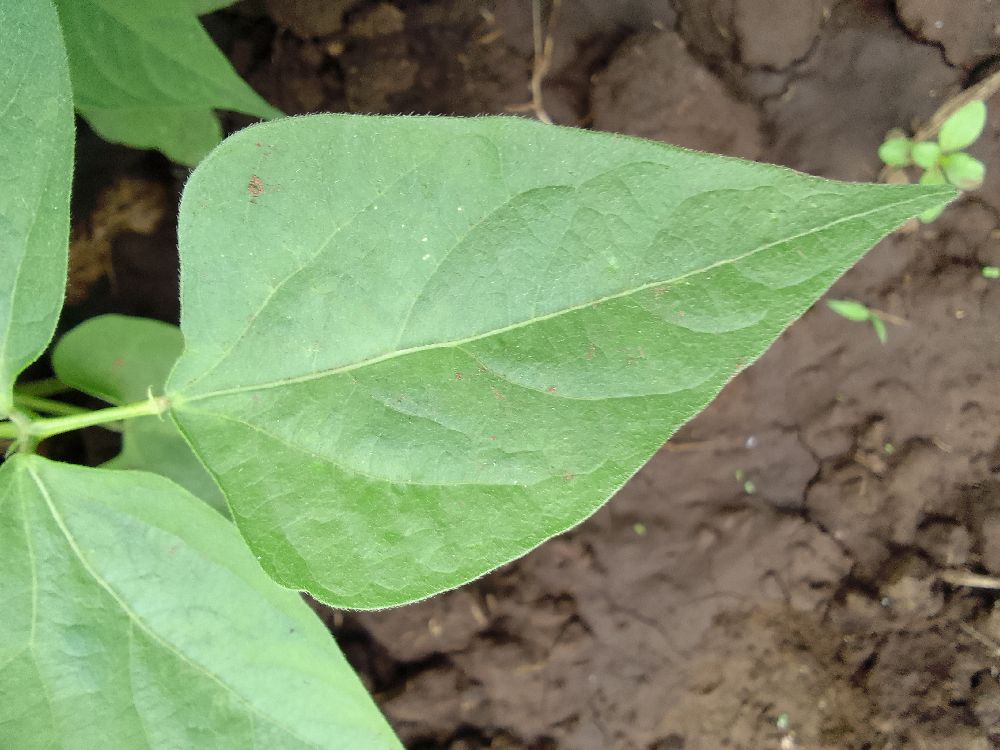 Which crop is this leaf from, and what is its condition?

common bean, healthy
